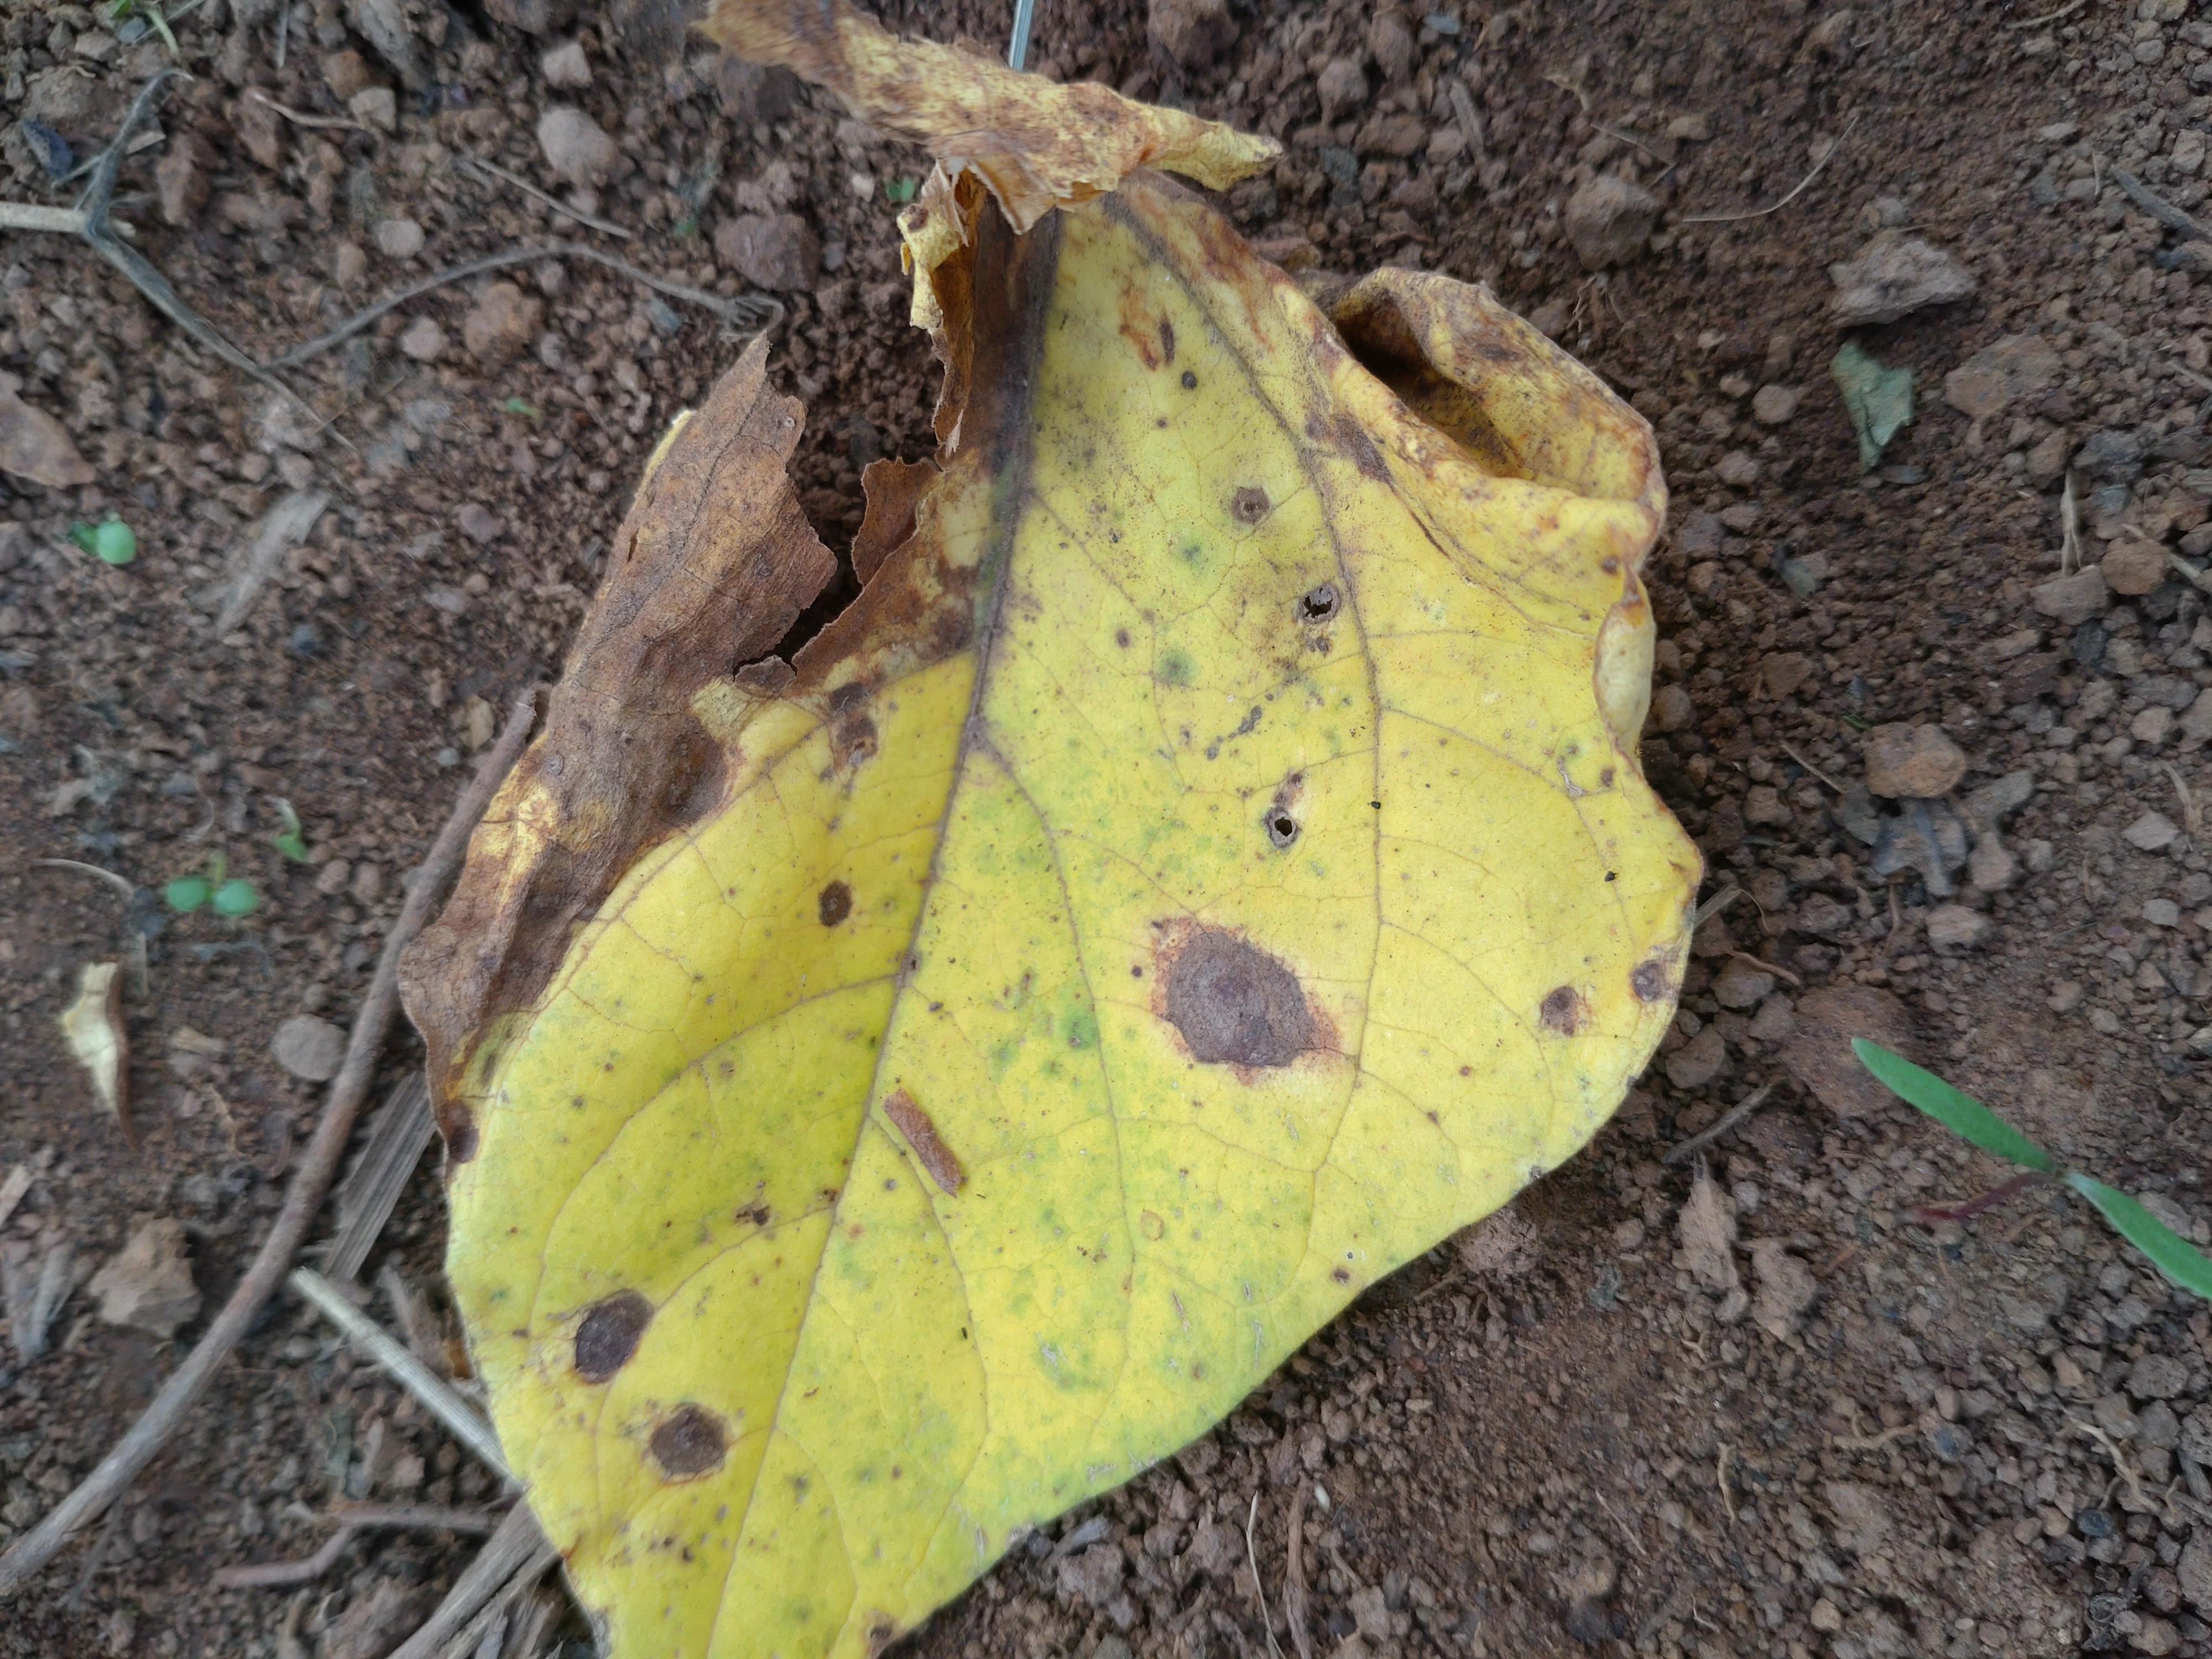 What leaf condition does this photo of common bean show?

rust
